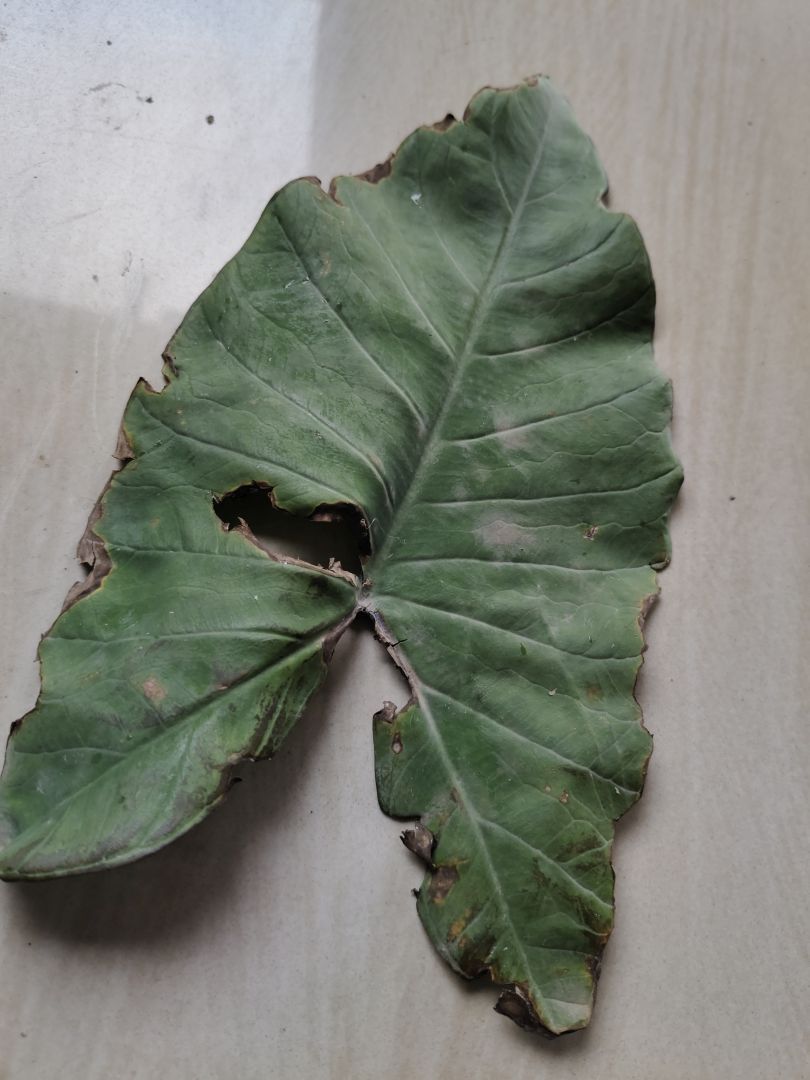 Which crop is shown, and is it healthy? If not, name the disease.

taro, leaf blight
